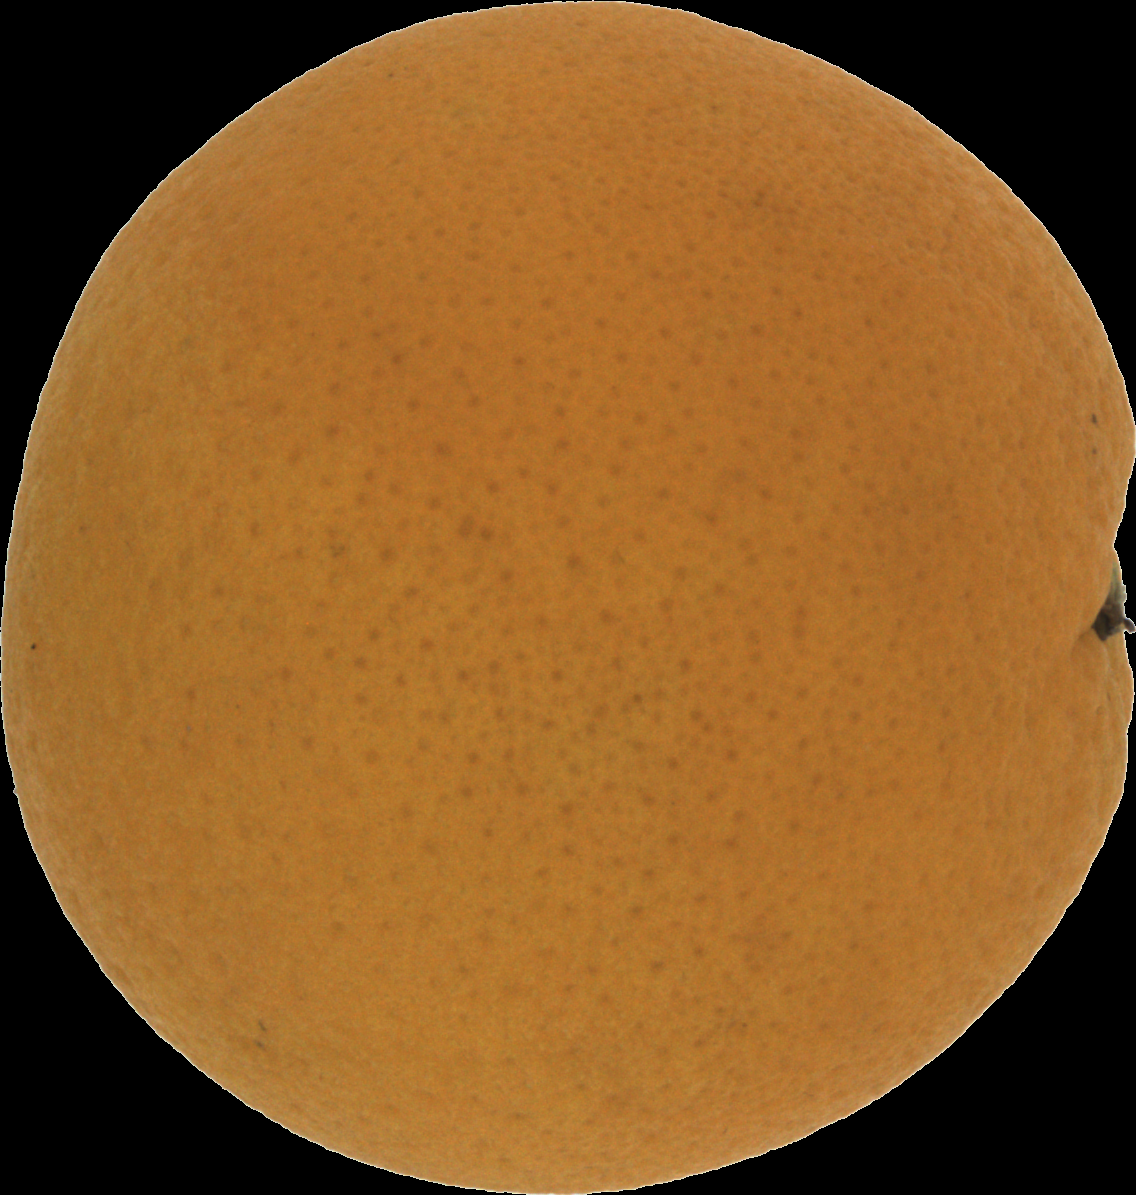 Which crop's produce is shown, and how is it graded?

orange, good
